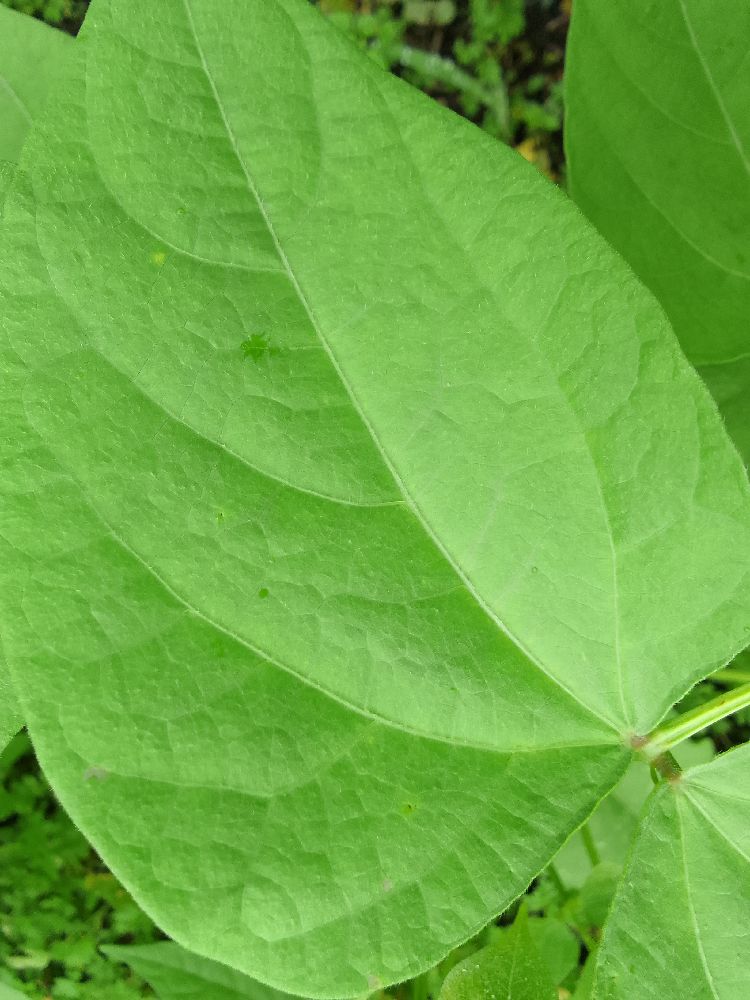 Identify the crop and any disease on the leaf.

common bean, healthy
